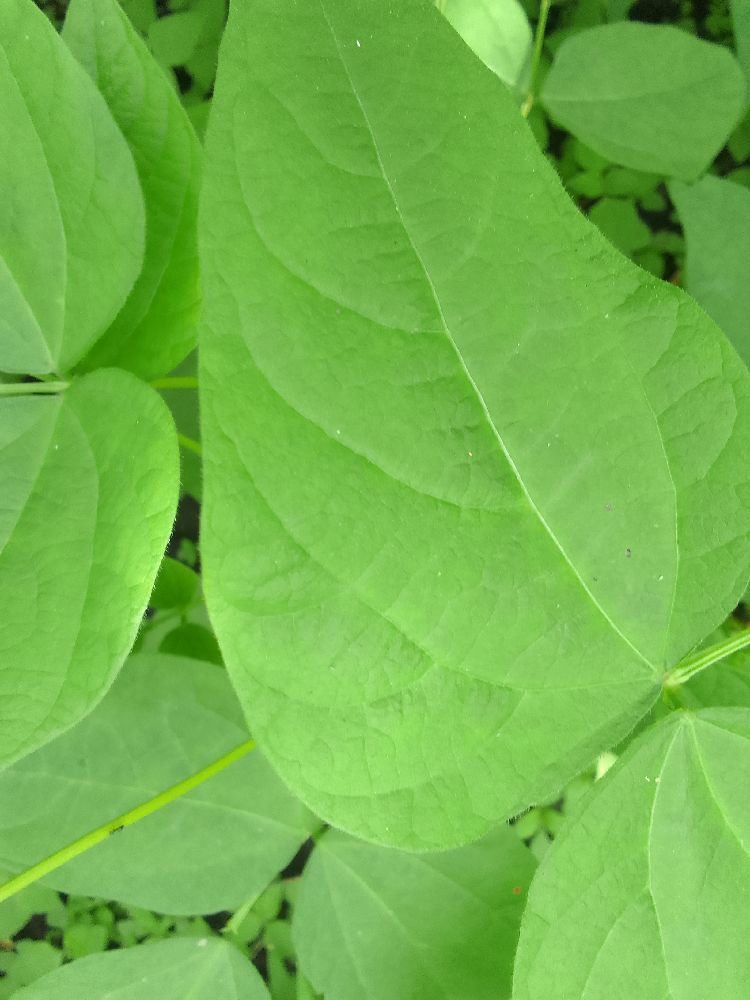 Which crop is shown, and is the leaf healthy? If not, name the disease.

common bean, healthy
